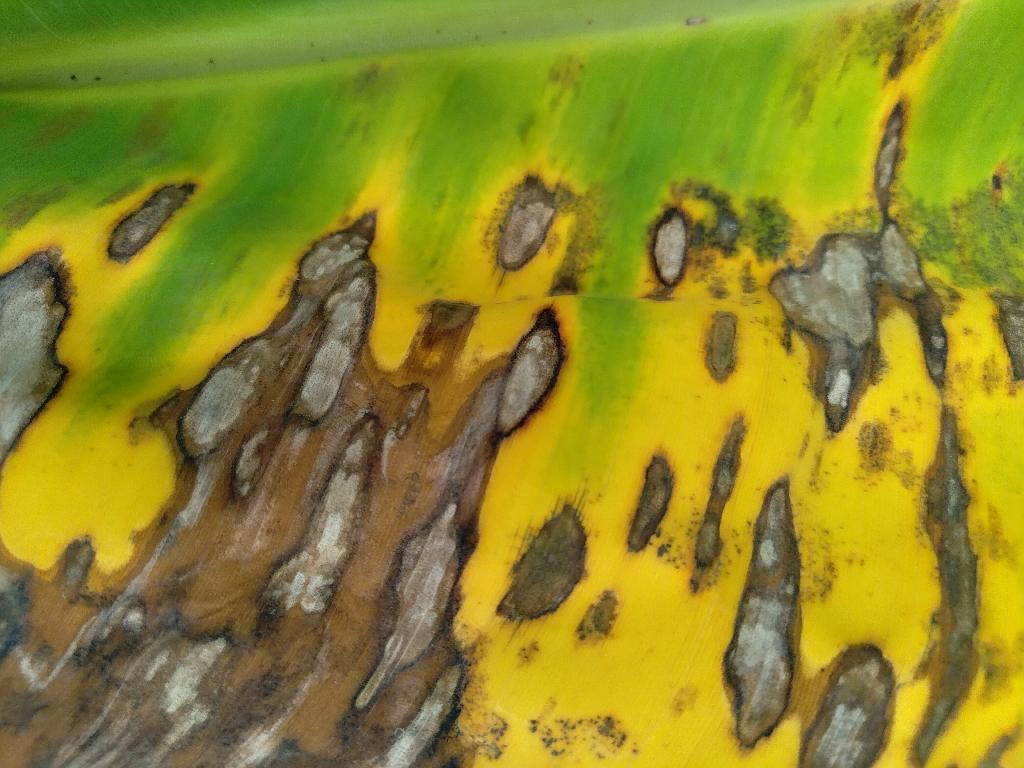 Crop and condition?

banana, black sigatoka
